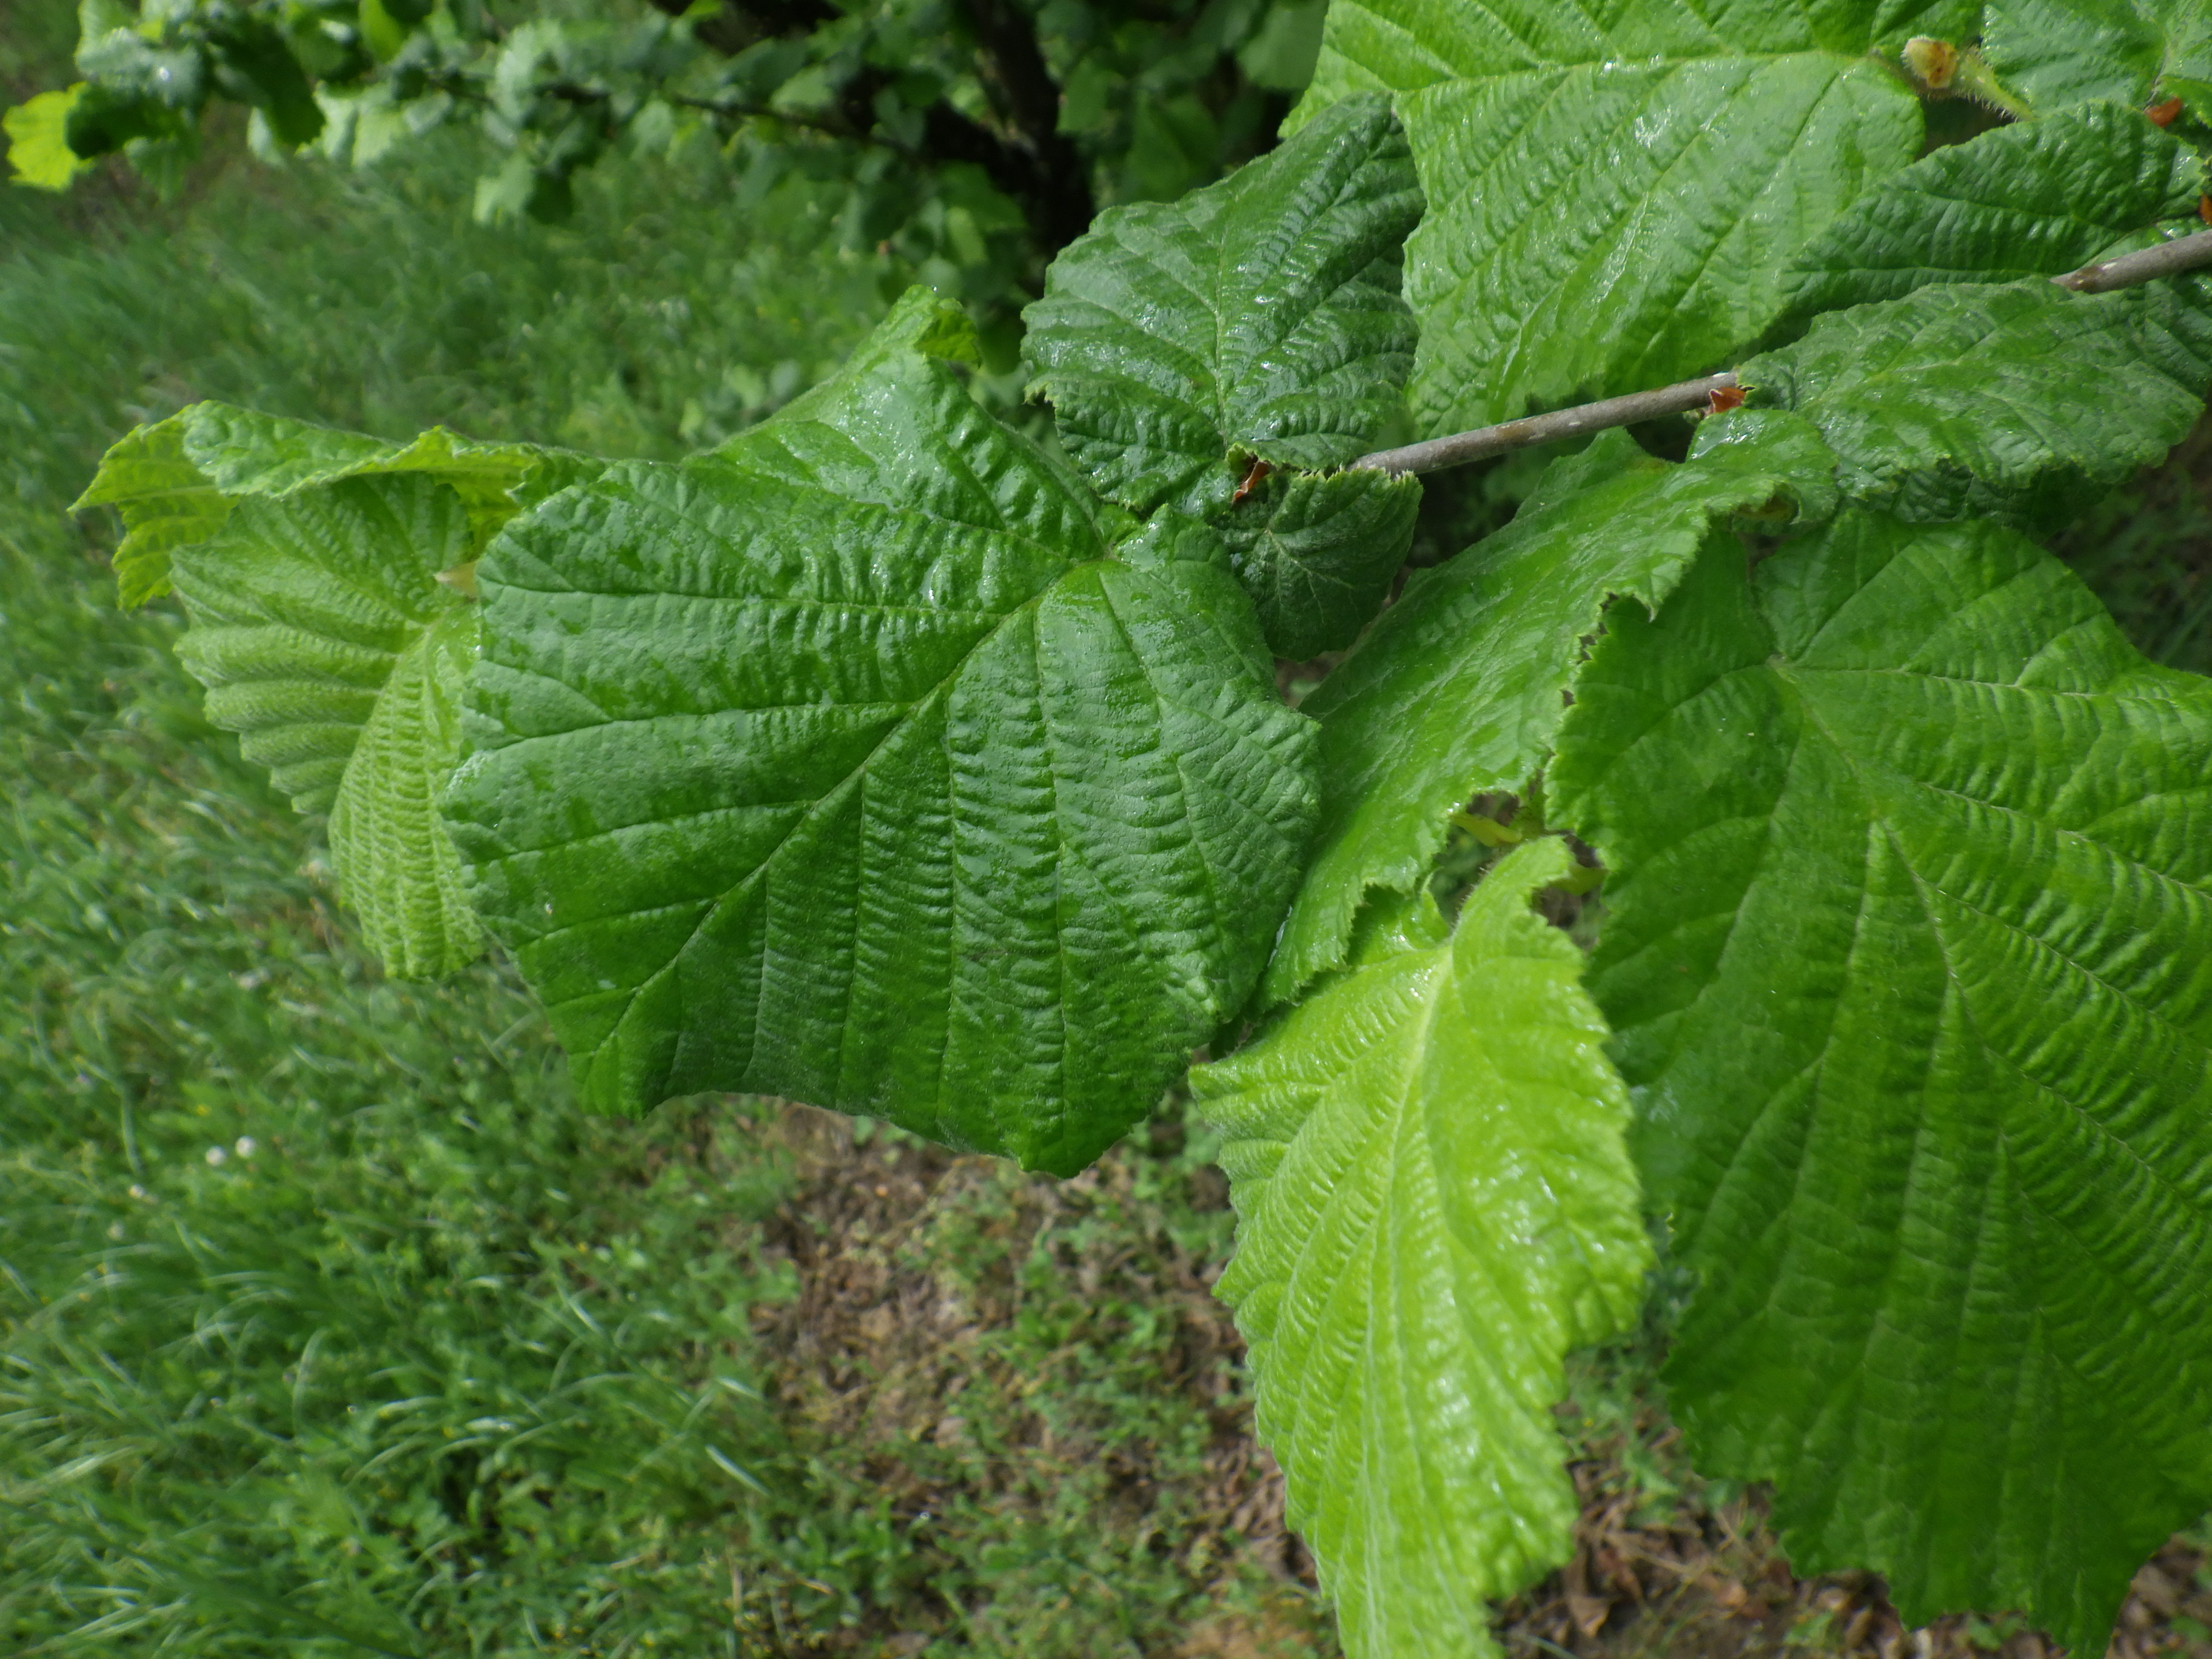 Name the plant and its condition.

hazel, healthy
